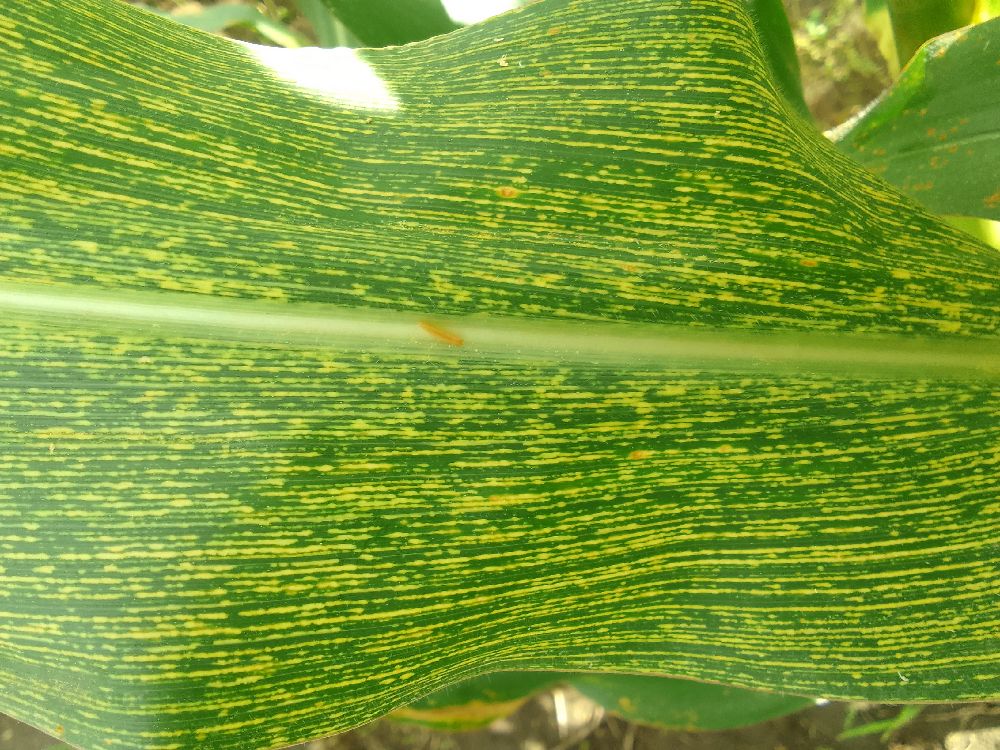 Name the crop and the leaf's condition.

maize, maize streak virus
